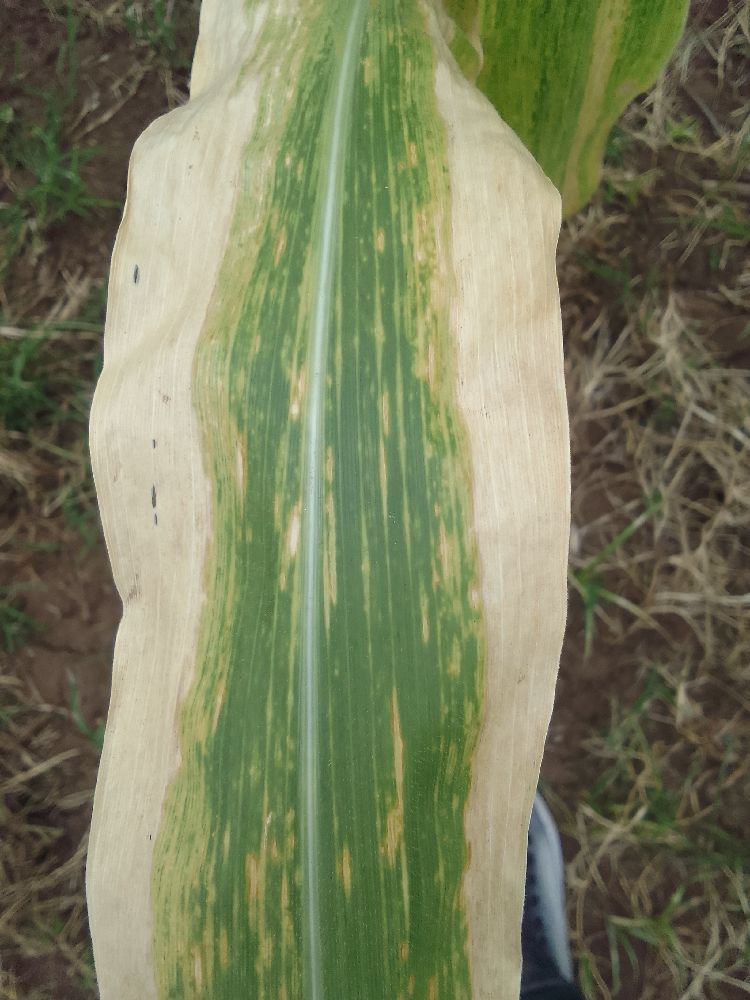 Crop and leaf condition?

maize, maize lethal necrosis
